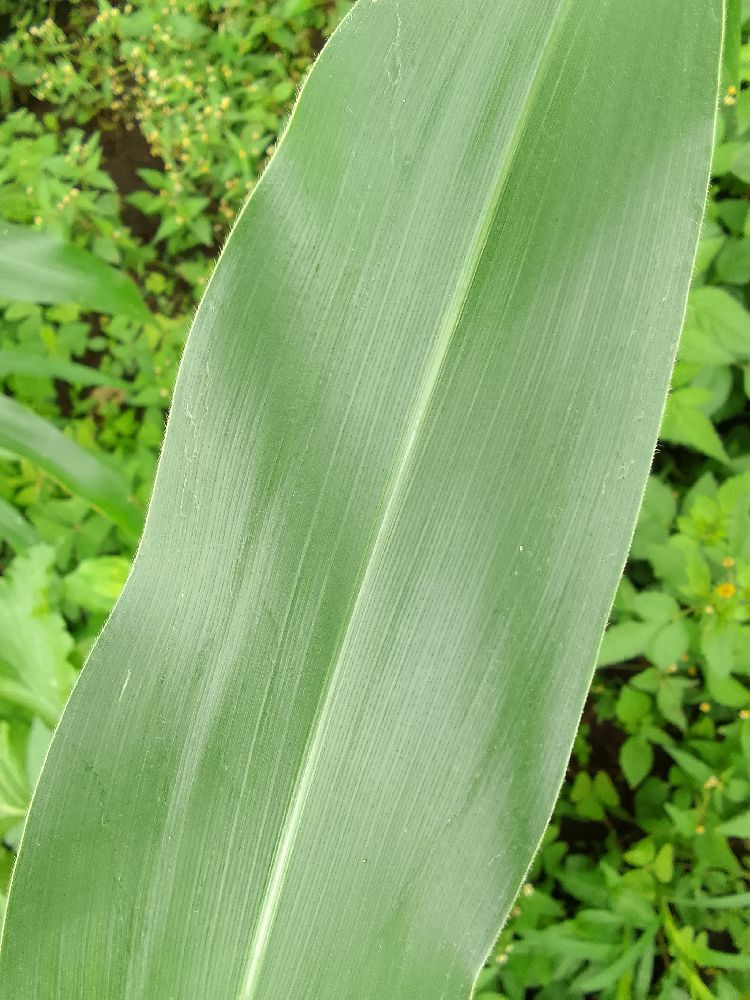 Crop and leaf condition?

maize, healthy
